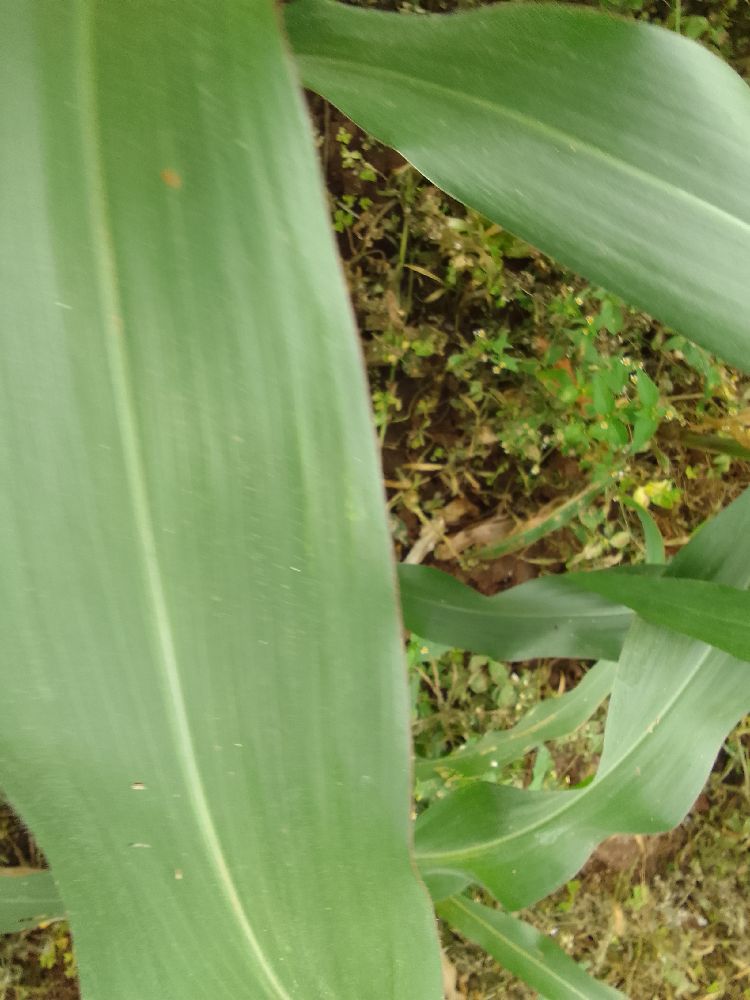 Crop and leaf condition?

maize, healthy
